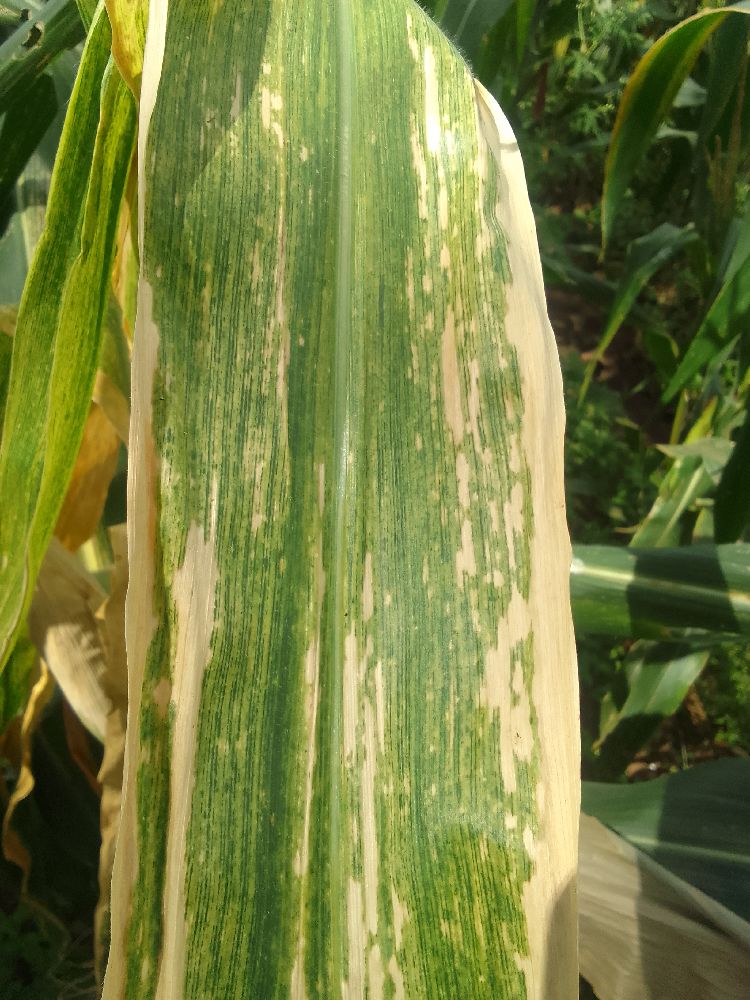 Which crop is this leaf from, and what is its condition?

maize, maize lethal necrosis
